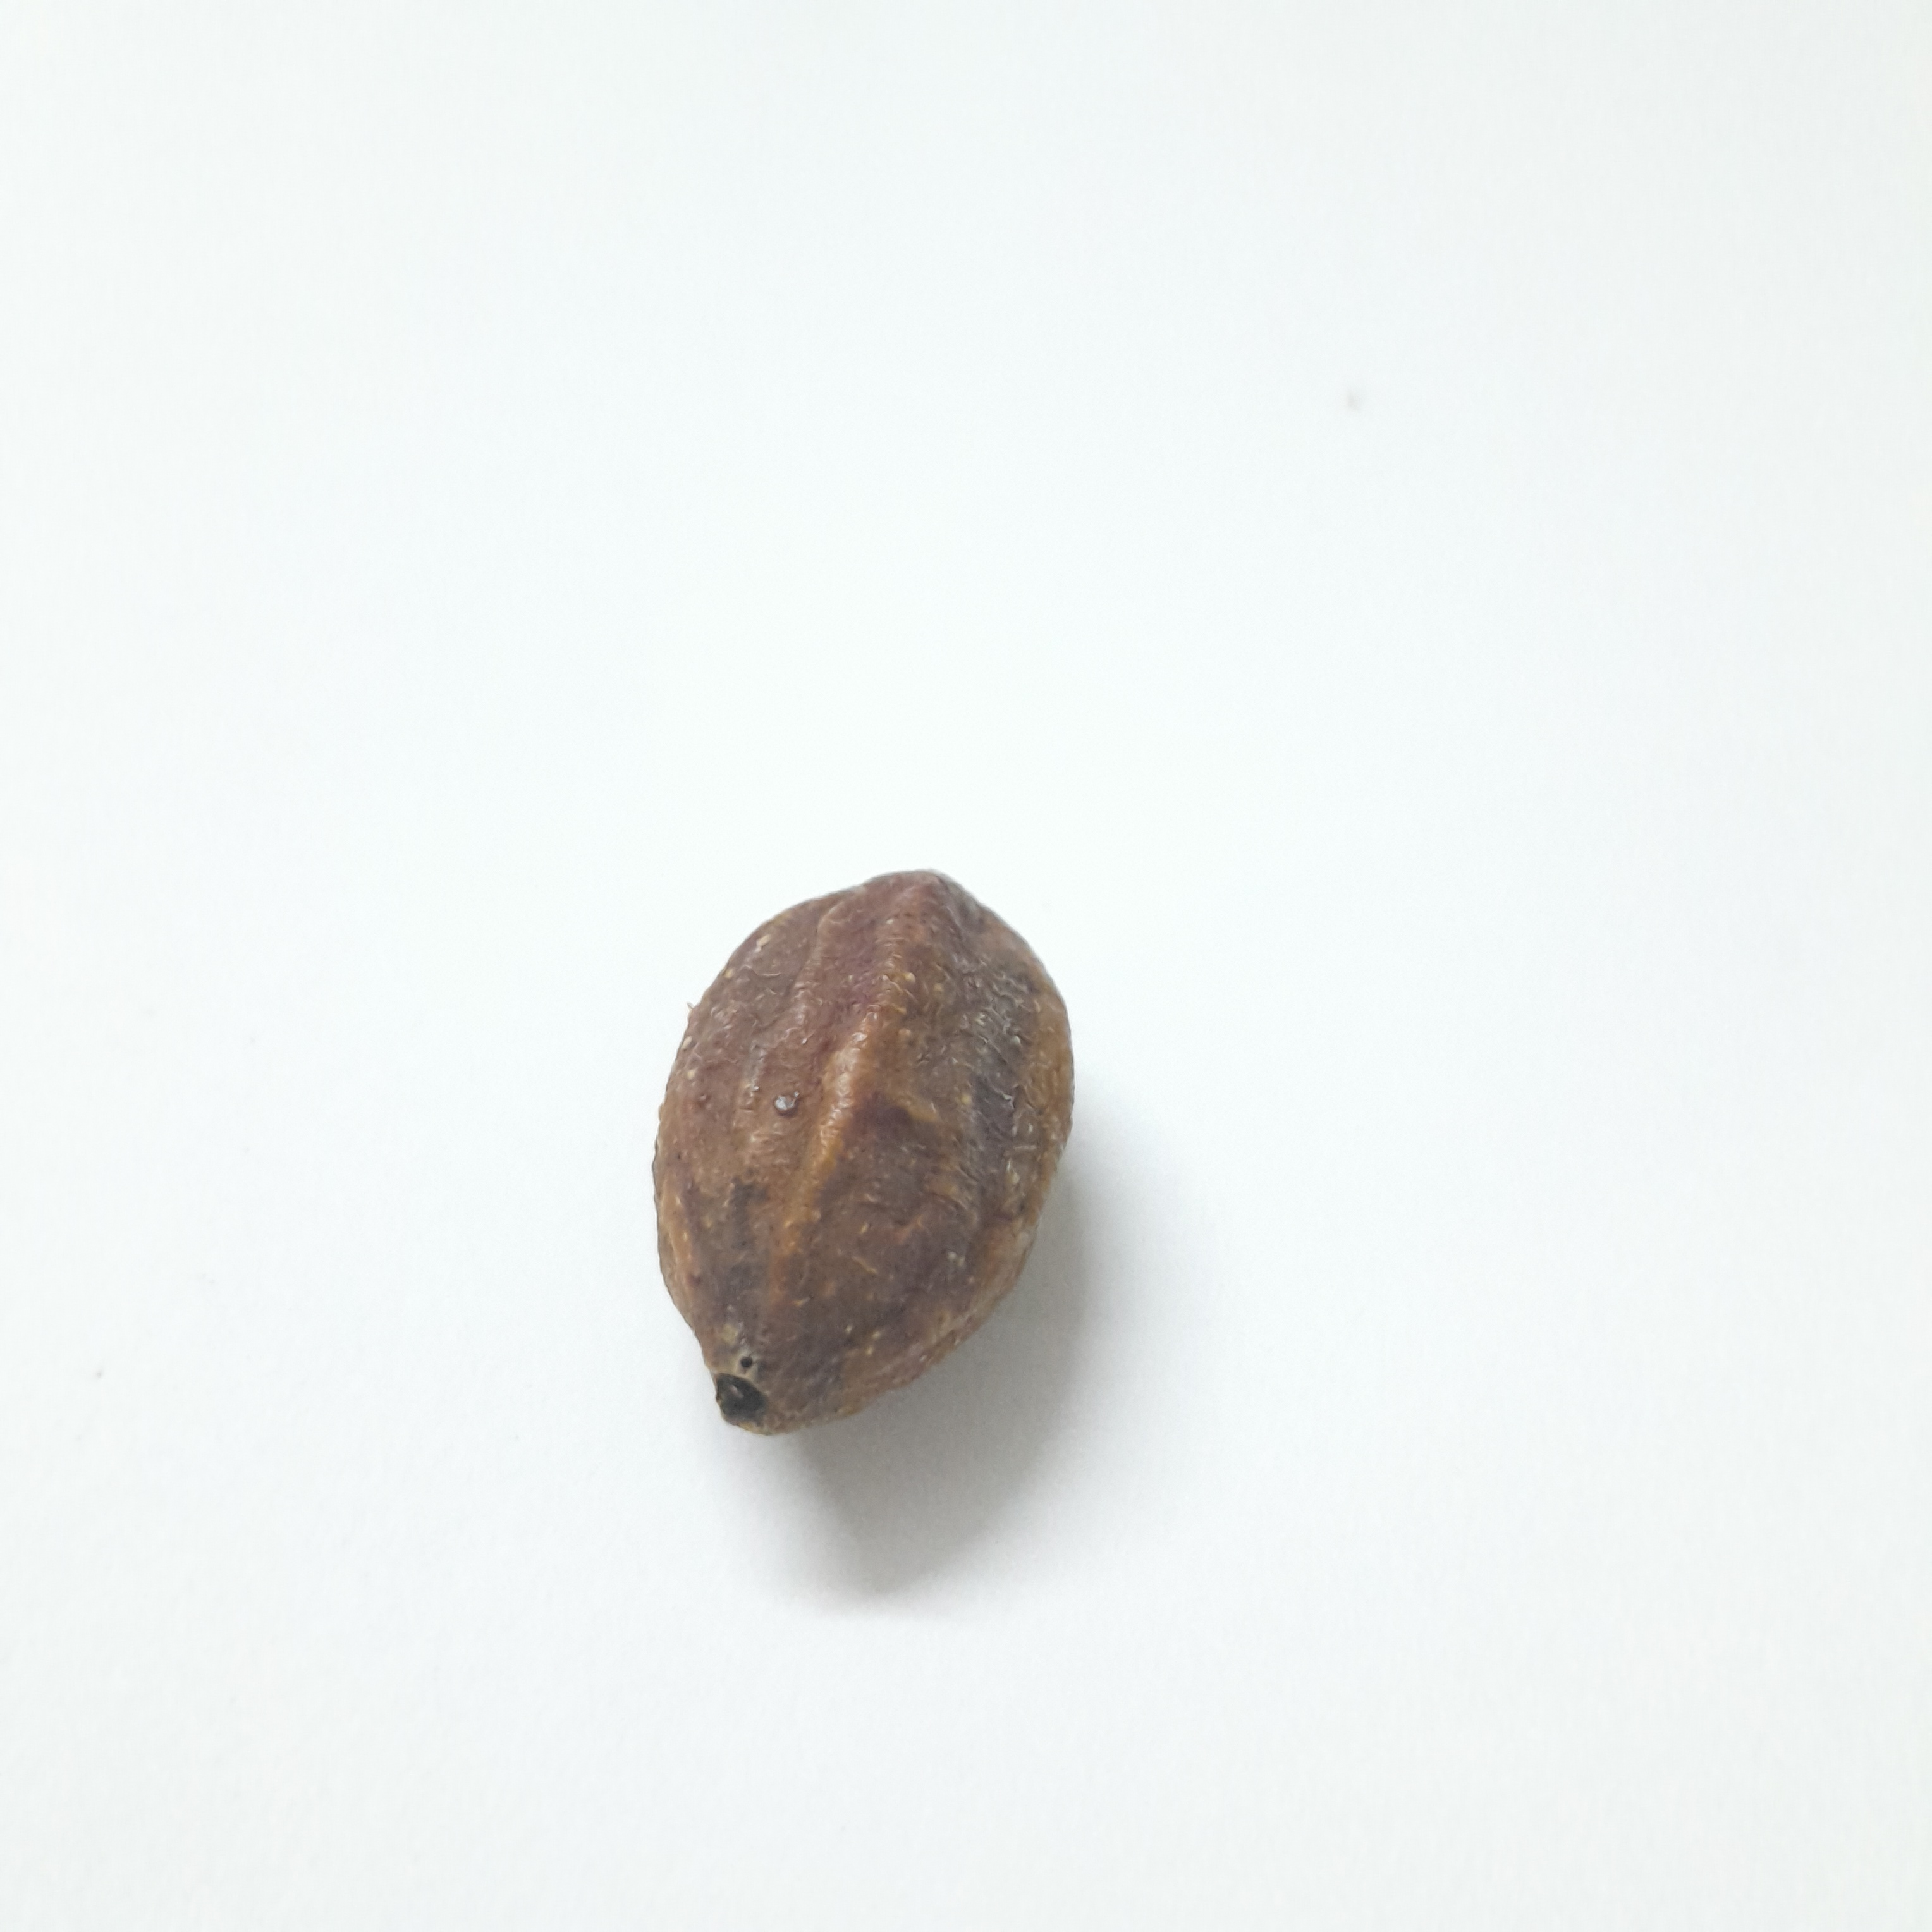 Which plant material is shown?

hirdaa
